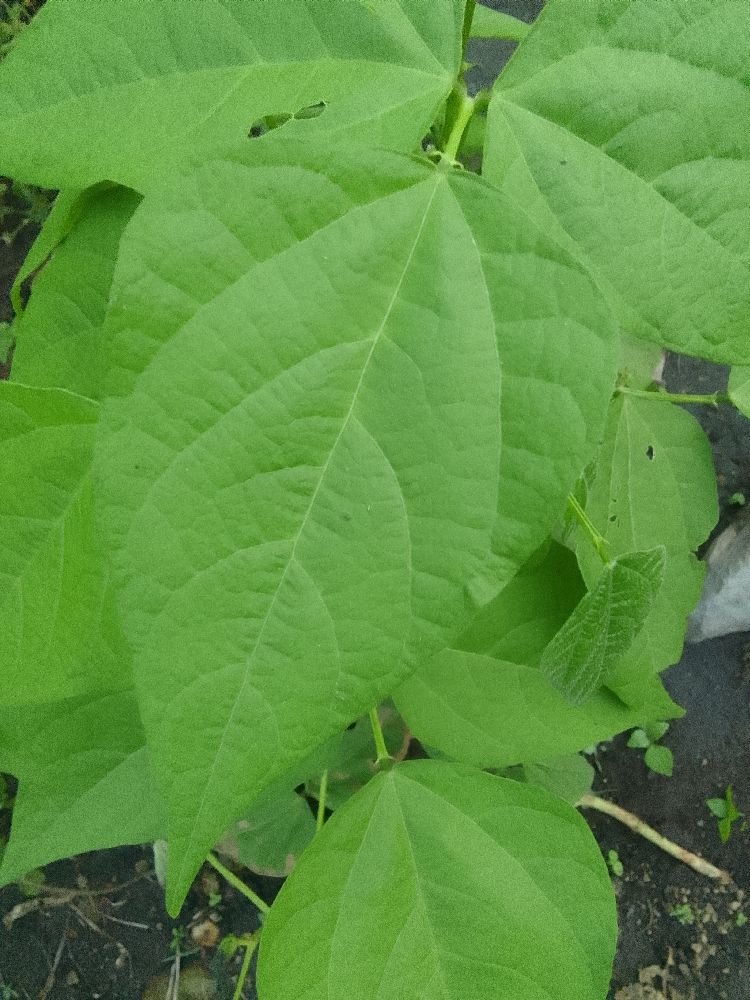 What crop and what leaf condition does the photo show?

common bean, healthy
